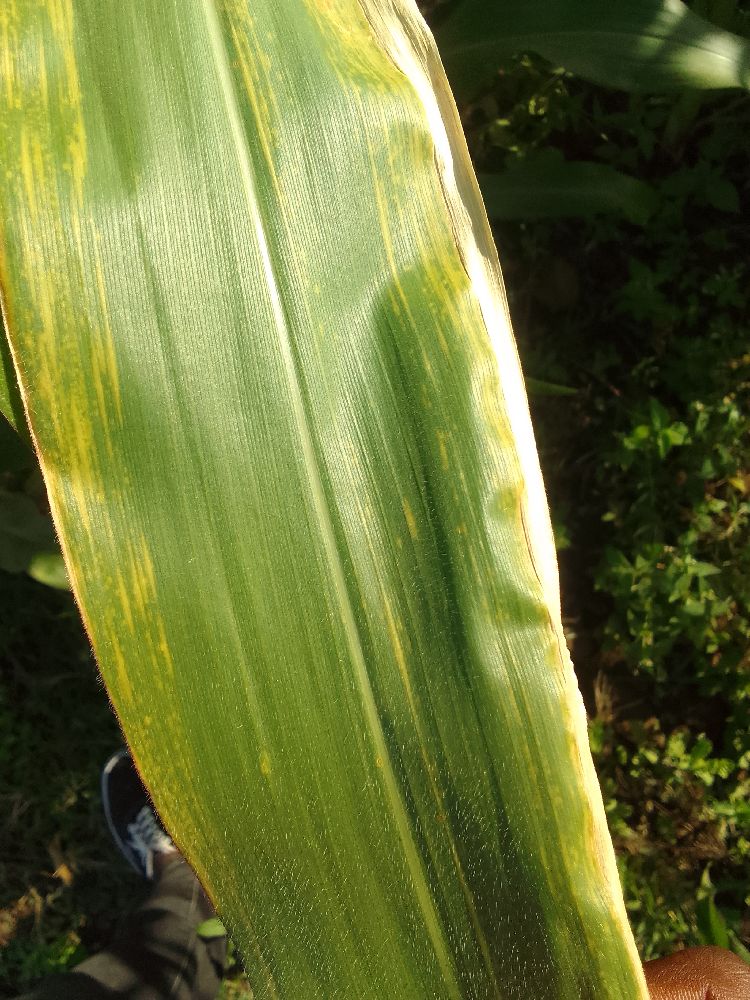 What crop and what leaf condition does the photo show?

maize, maize lethal necrosis
